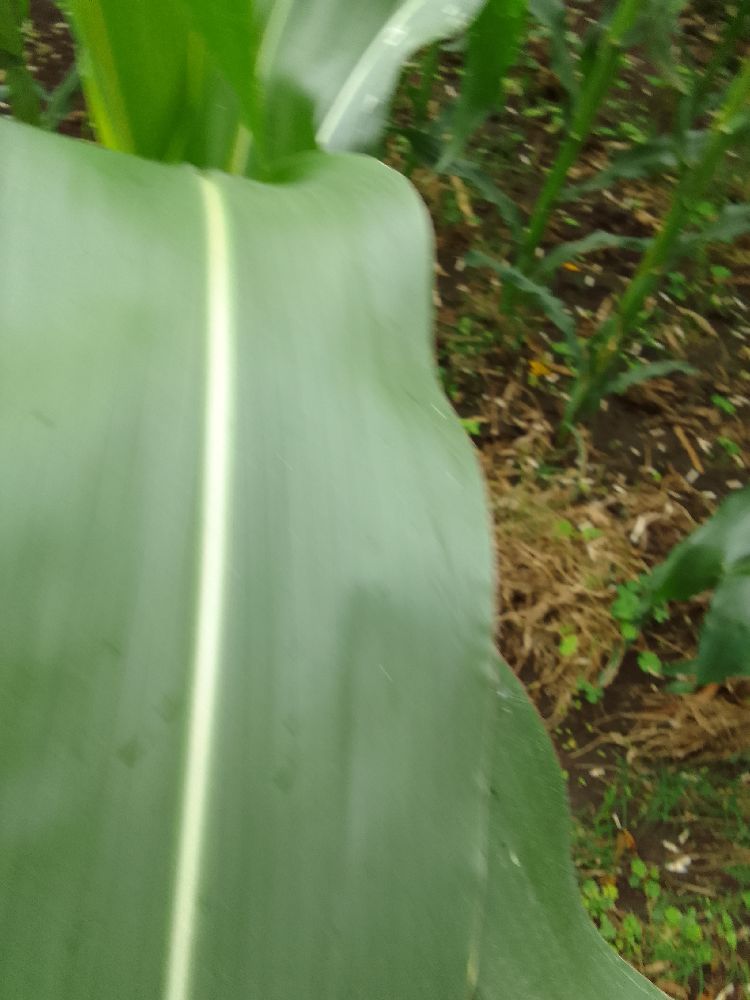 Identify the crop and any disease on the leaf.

maize, healthy
